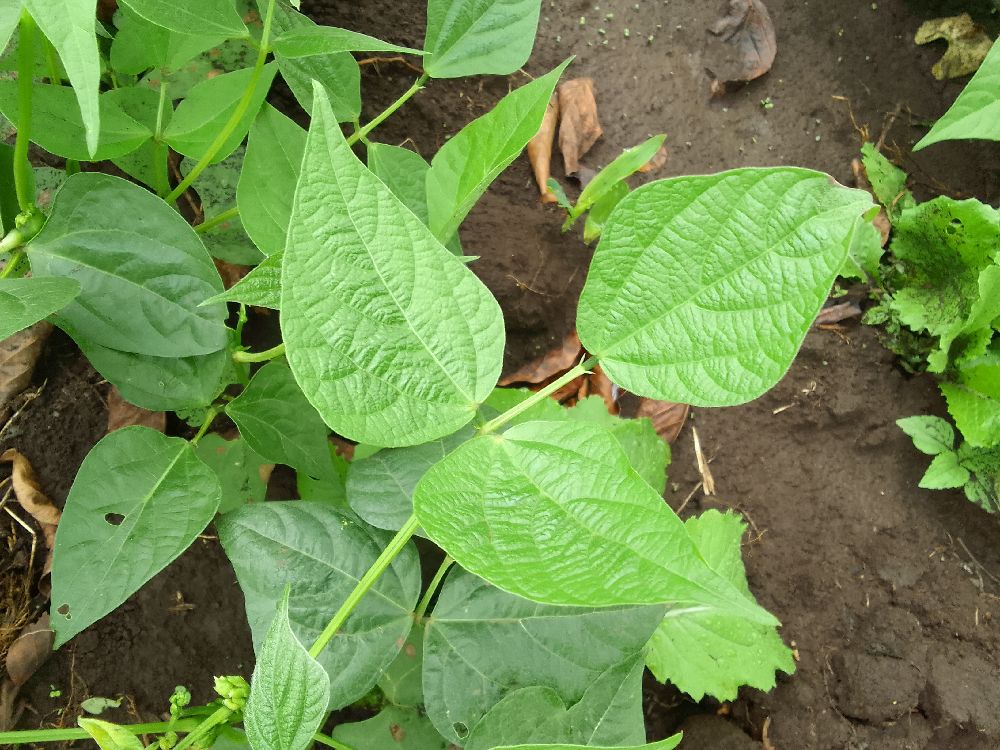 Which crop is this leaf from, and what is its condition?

common bean, healthy
